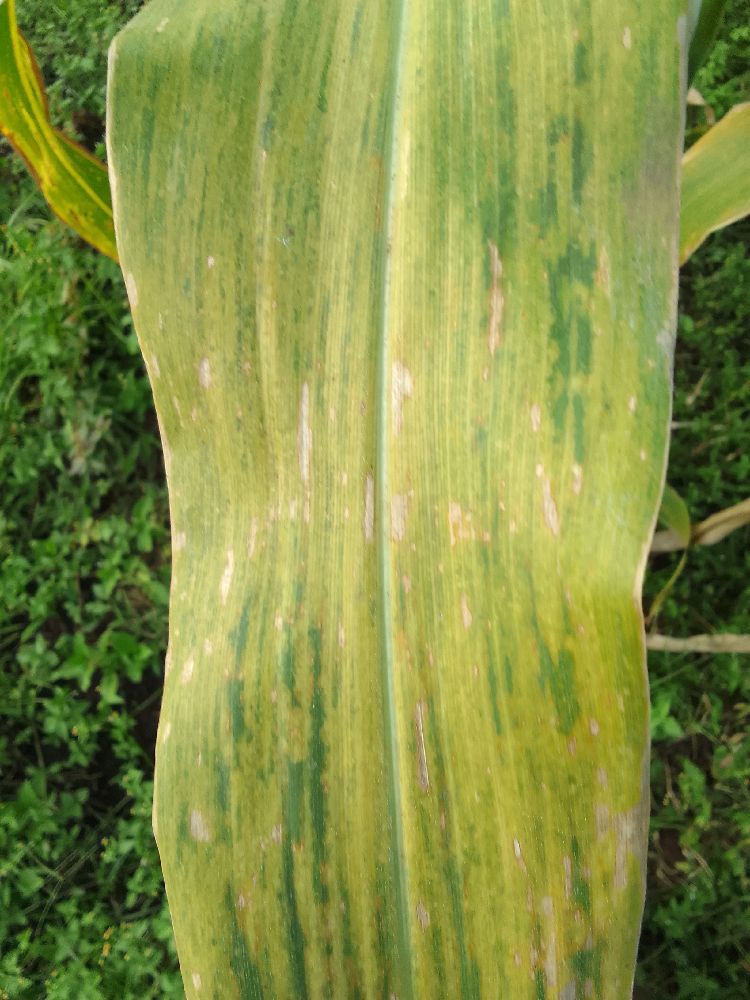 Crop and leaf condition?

maize, maize lethal necrosis
